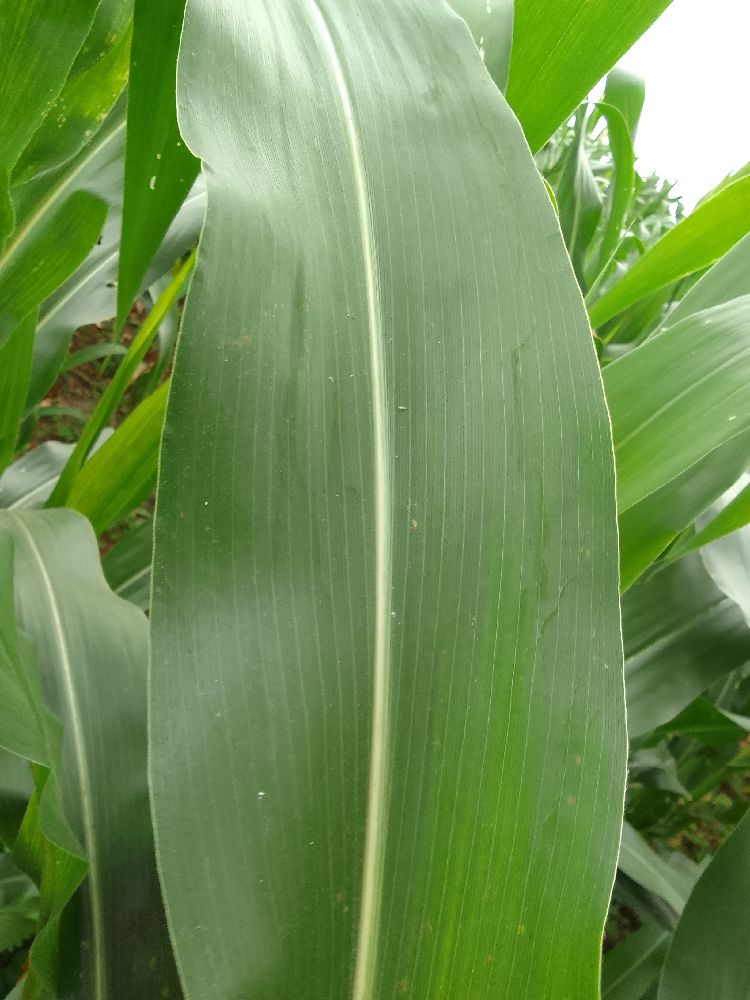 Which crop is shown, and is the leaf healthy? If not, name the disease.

maize, healthy
